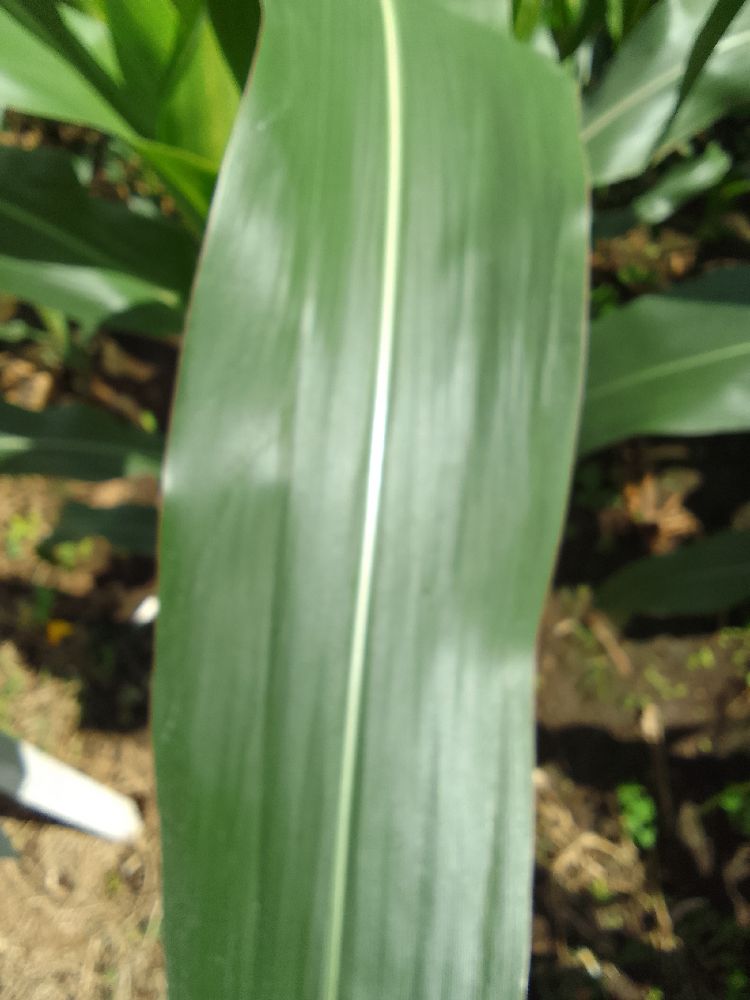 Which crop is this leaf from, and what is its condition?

maize, healthy
